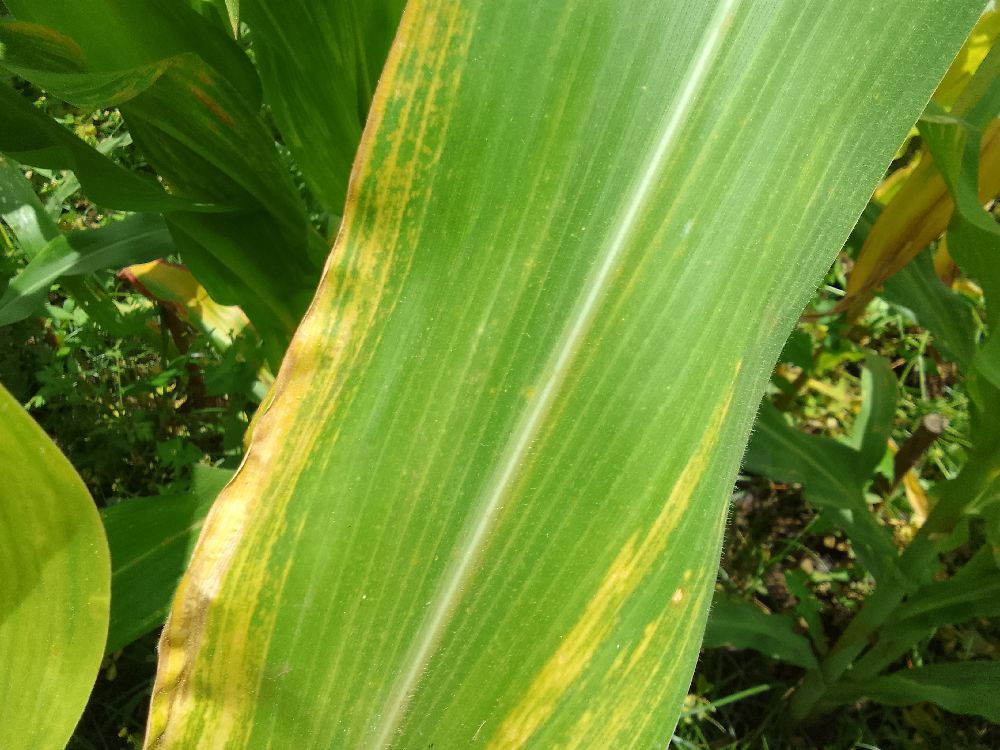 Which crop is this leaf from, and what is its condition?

maize, maize lethal necrosis
